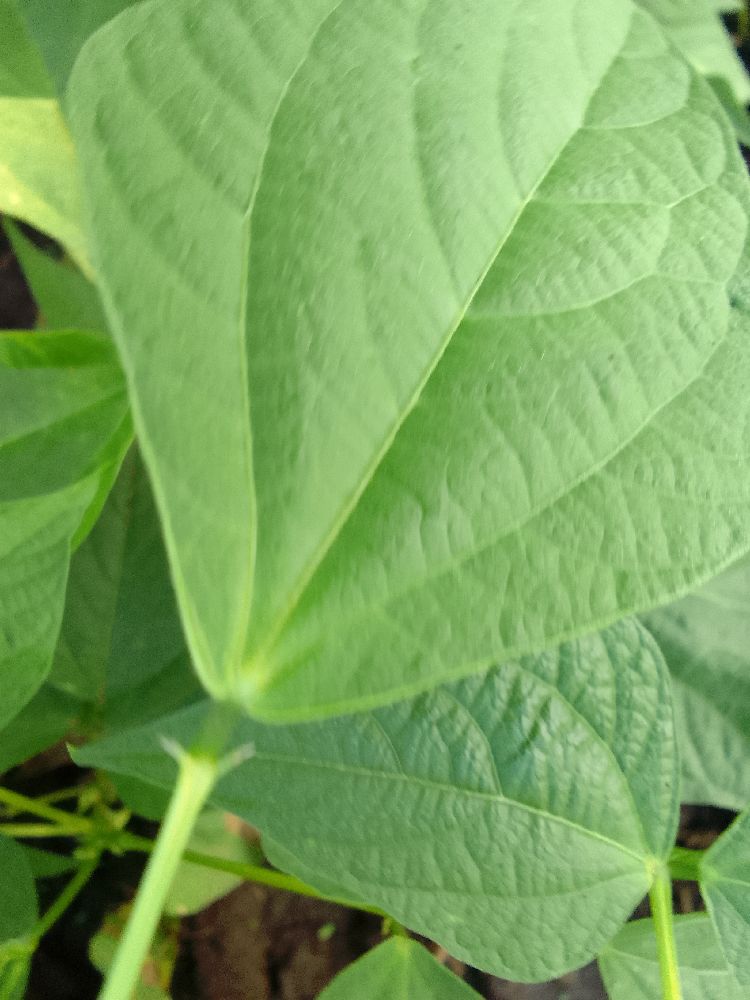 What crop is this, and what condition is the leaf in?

common bean, healthy
